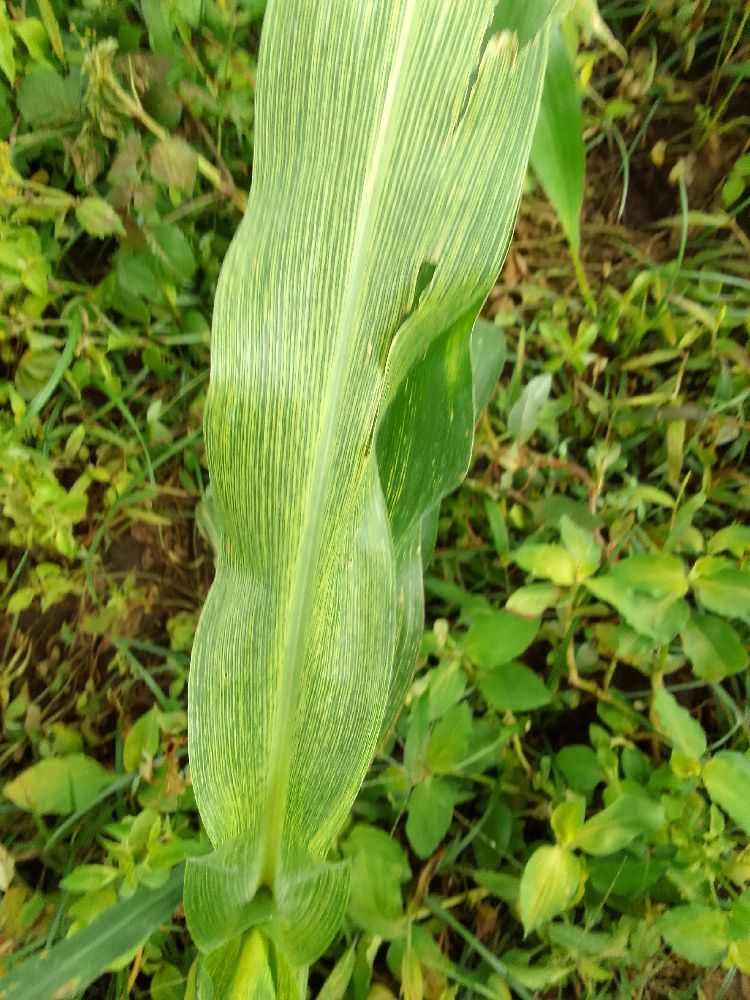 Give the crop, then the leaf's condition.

maize, maize streak virus
